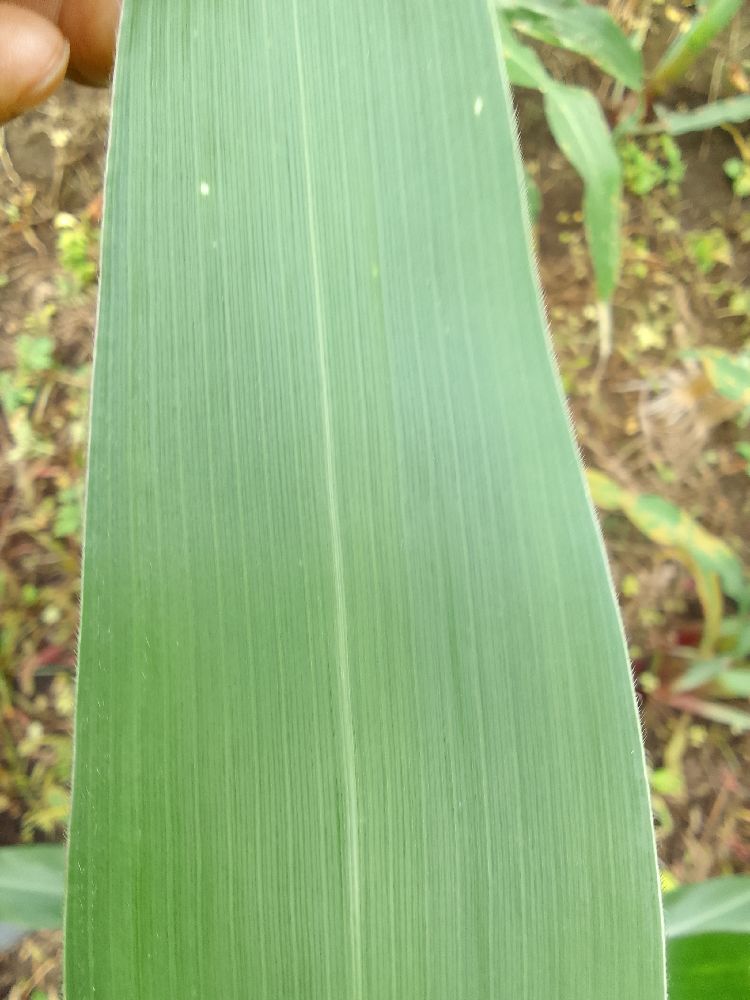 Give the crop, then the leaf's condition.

maize, healthy
